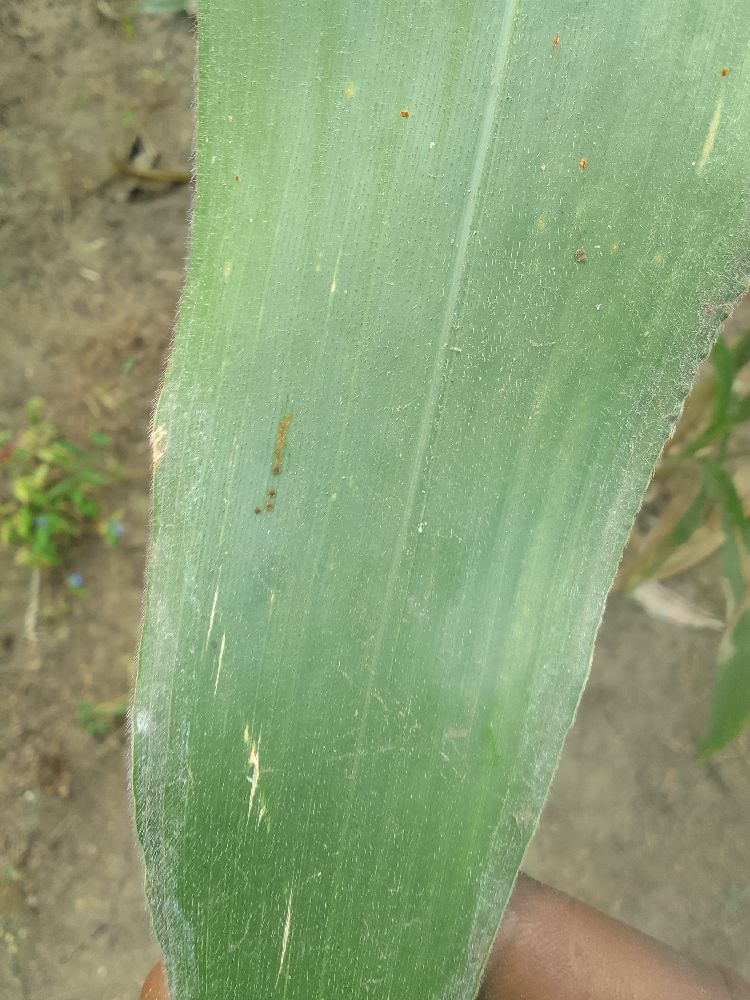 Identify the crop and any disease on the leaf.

maize, healthy
